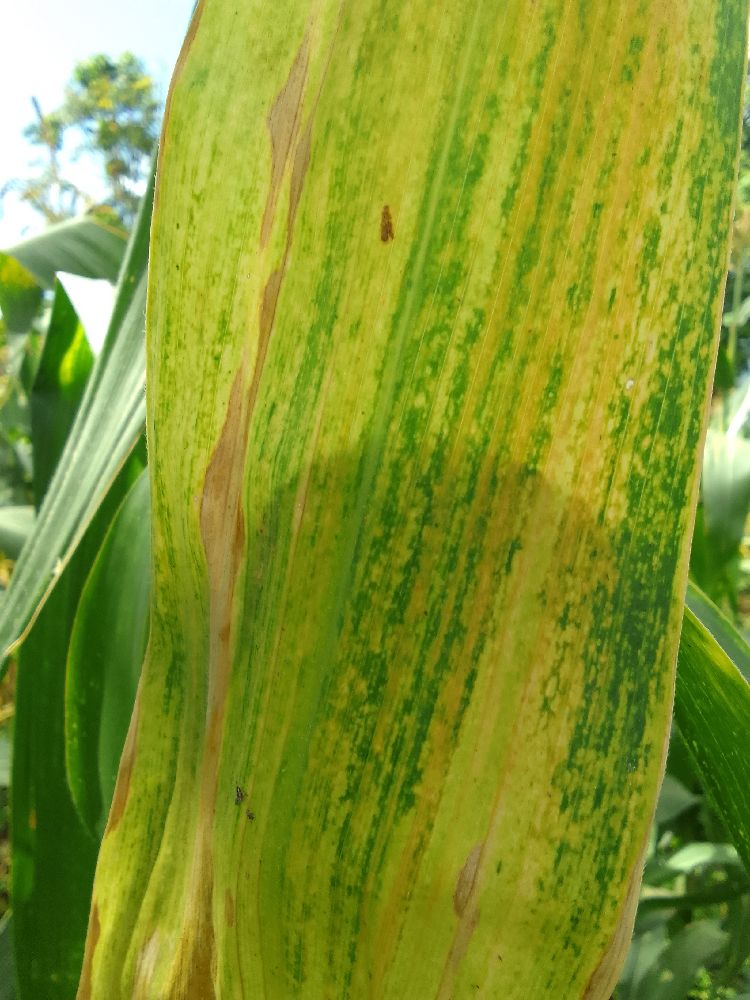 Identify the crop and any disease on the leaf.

maize, maize lethal necrosis
